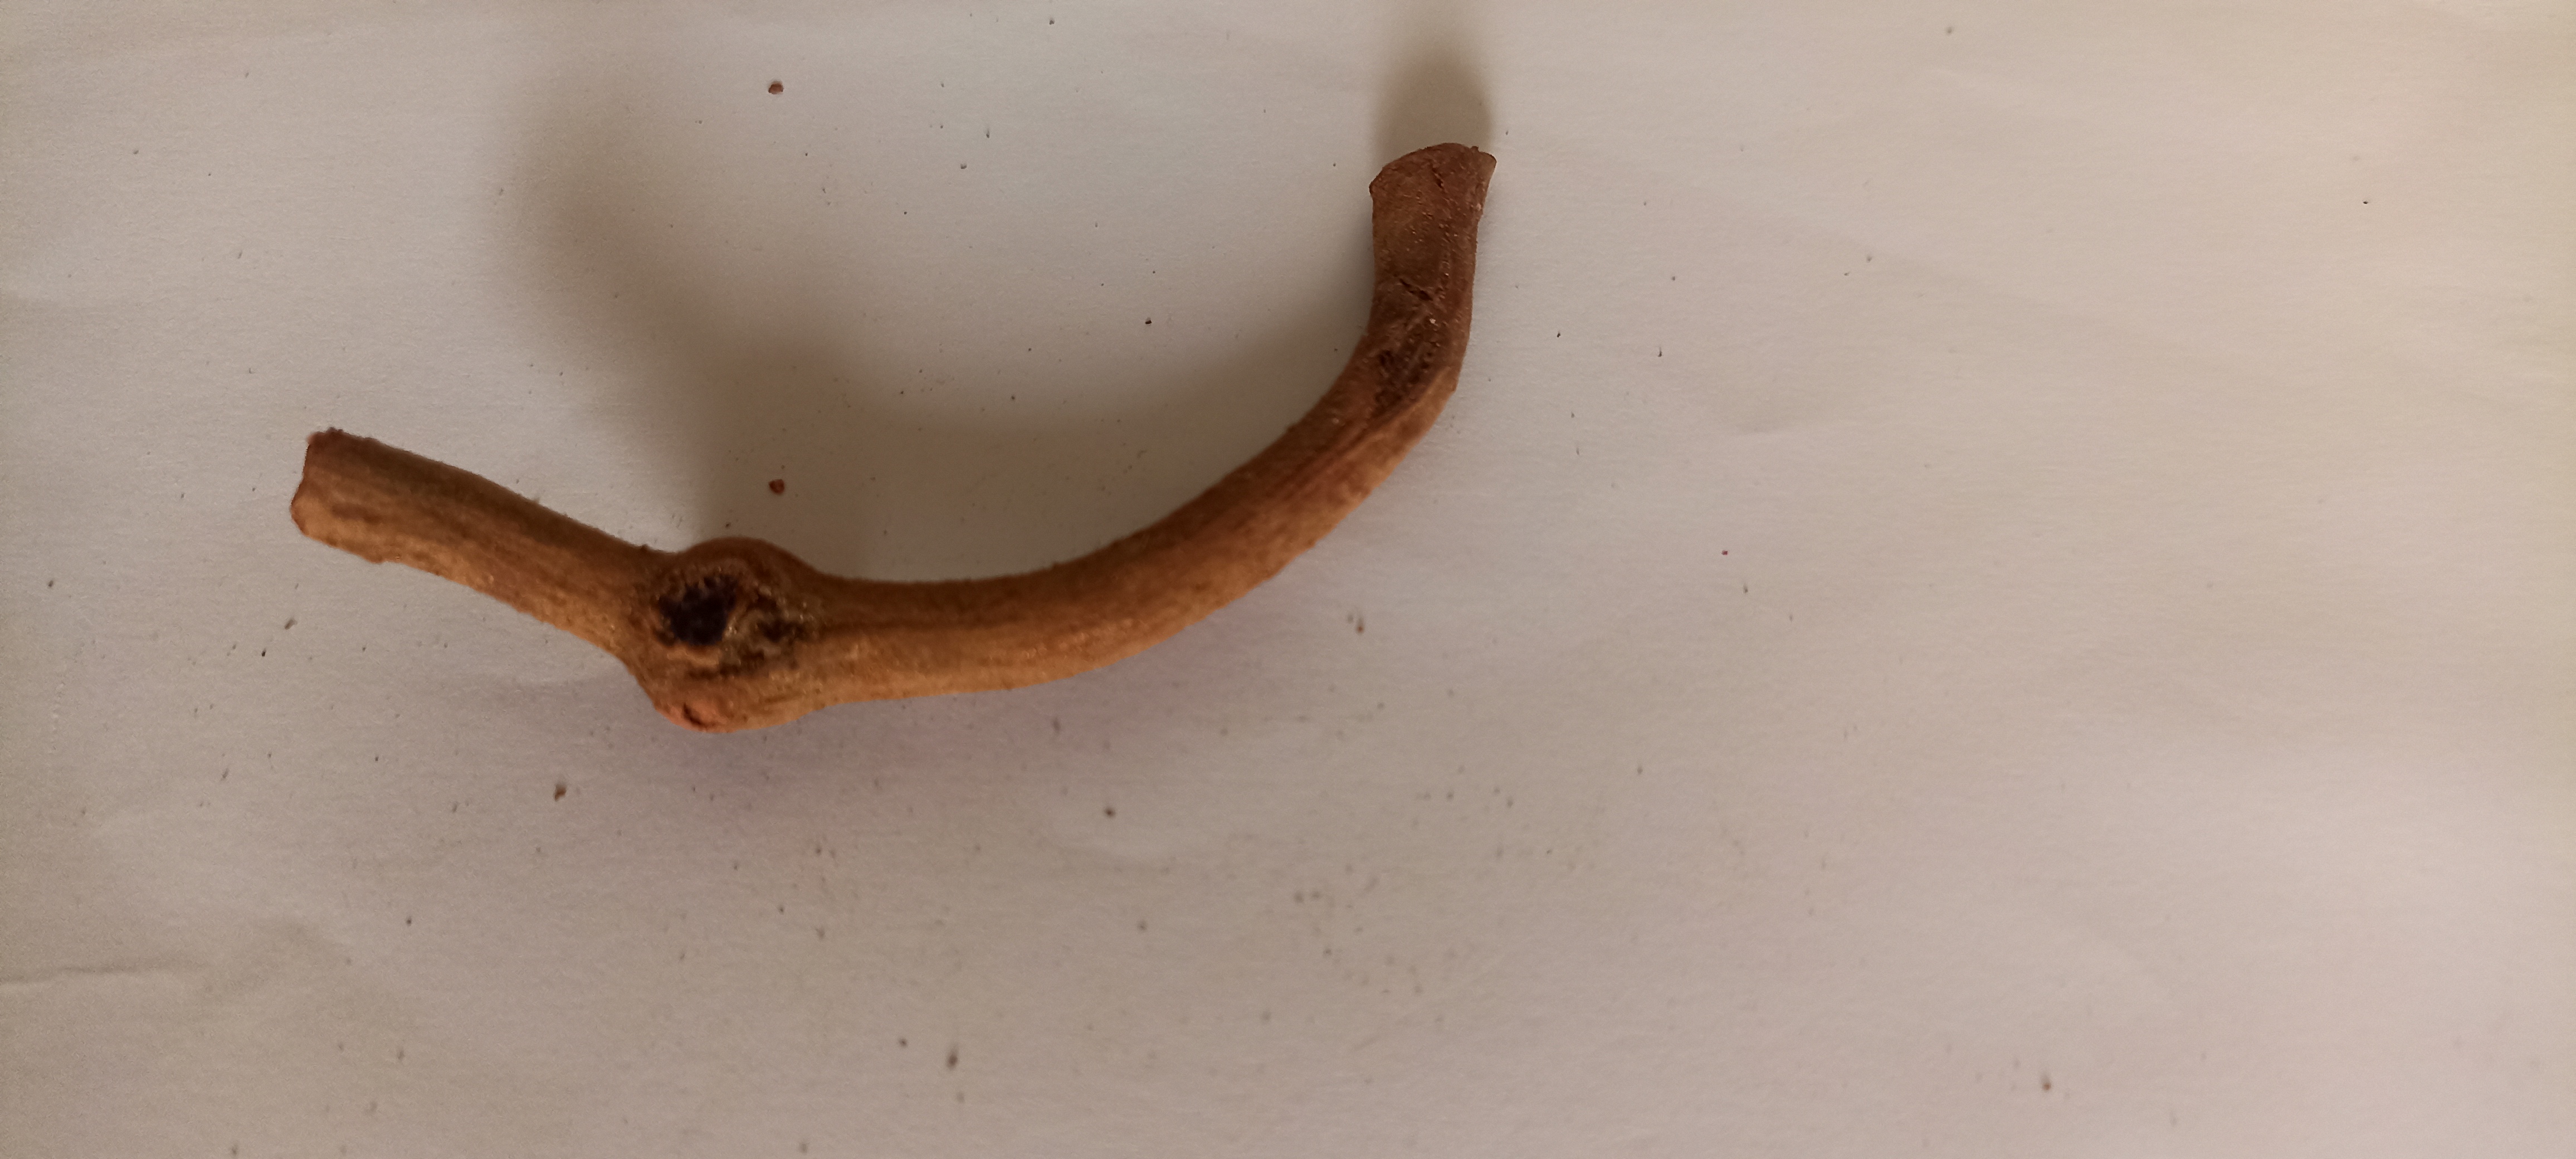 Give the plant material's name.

manjistha
